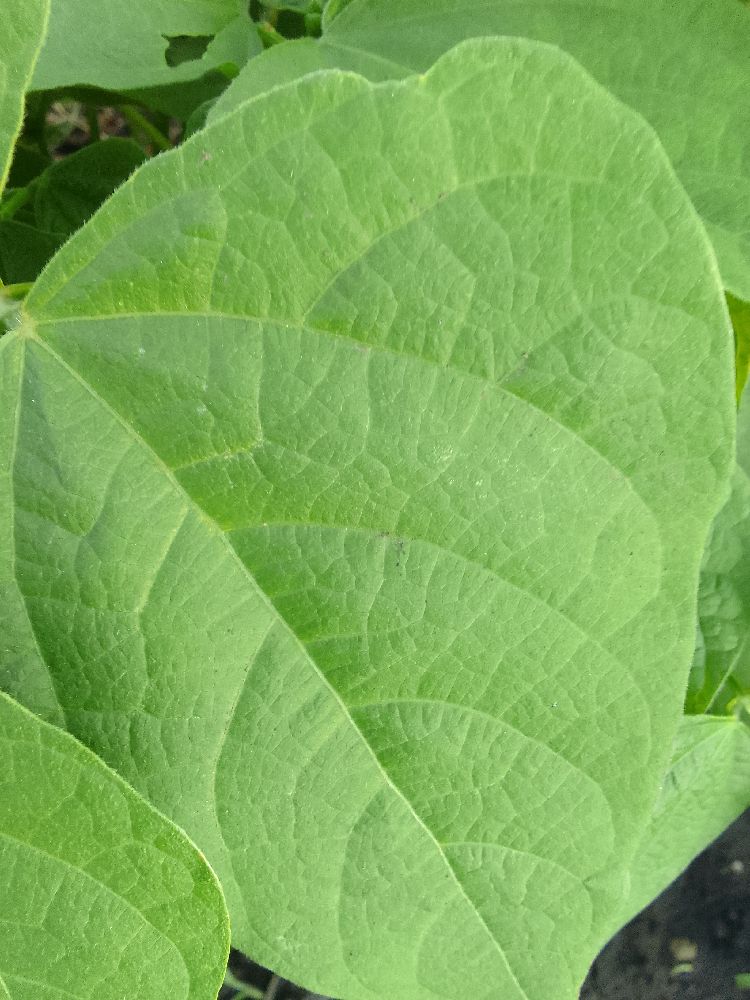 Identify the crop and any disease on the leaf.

common bean, healthy
